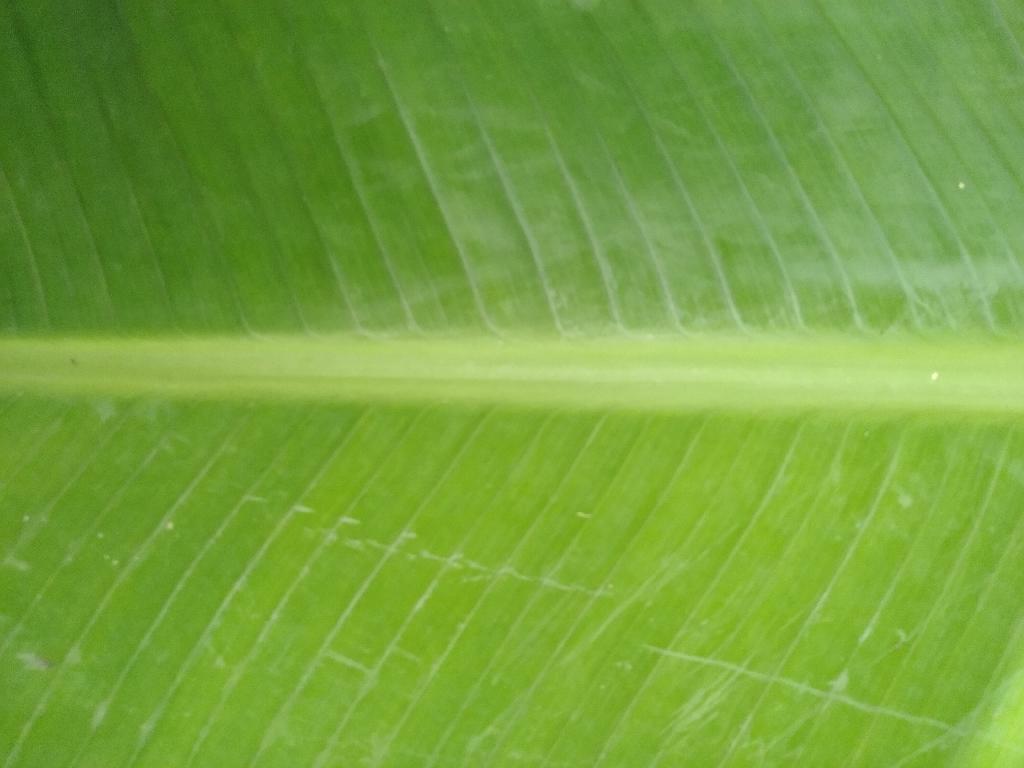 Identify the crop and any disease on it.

banana, healthy
